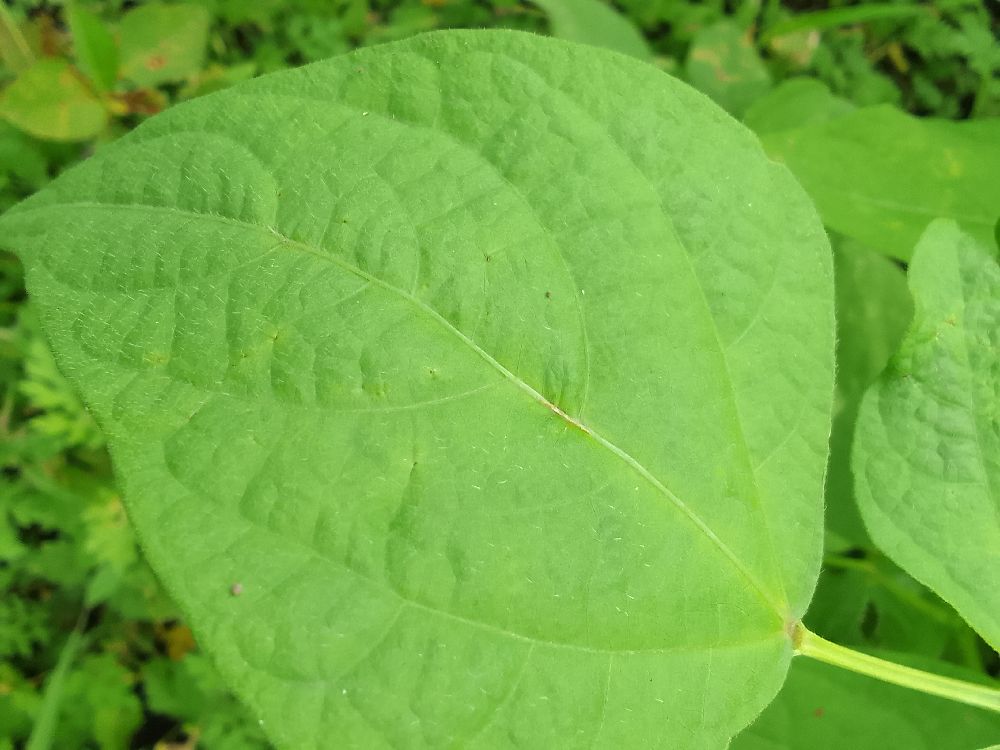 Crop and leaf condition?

common bean, healthy
